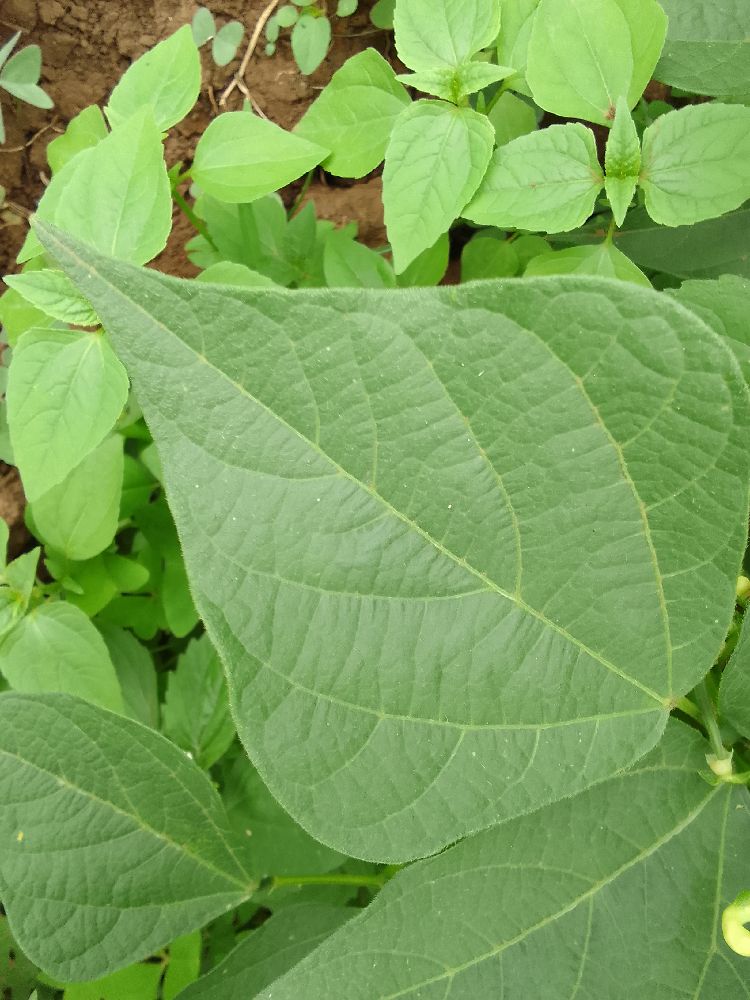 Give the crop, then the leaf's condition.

common bean, healthy
